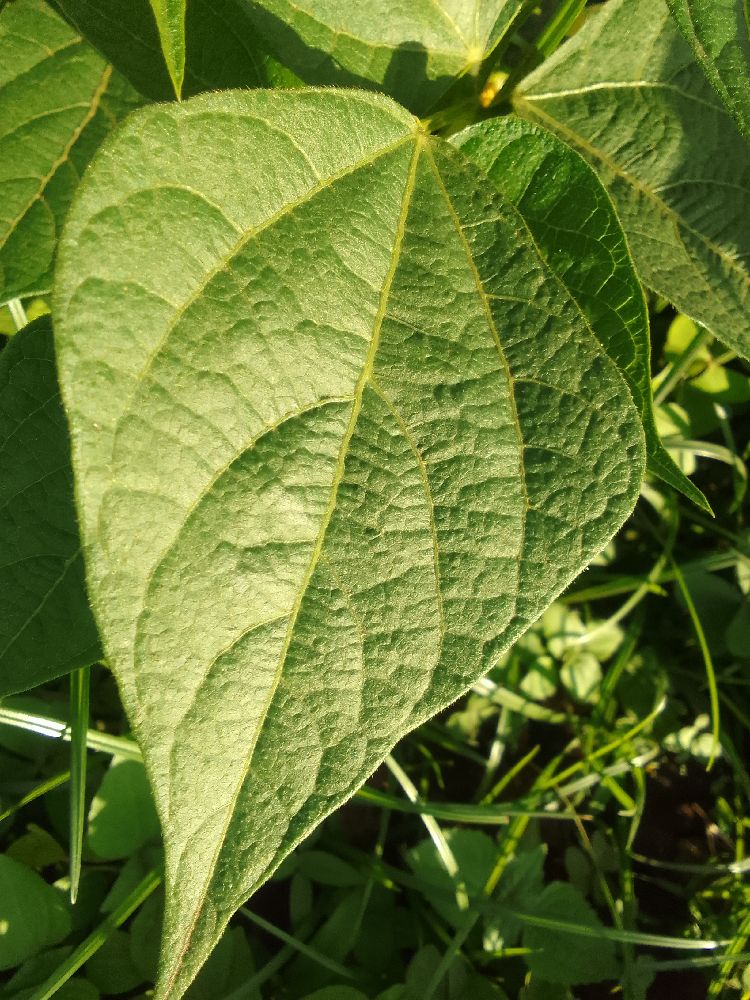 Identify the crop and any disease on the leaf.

common bean, healthy
